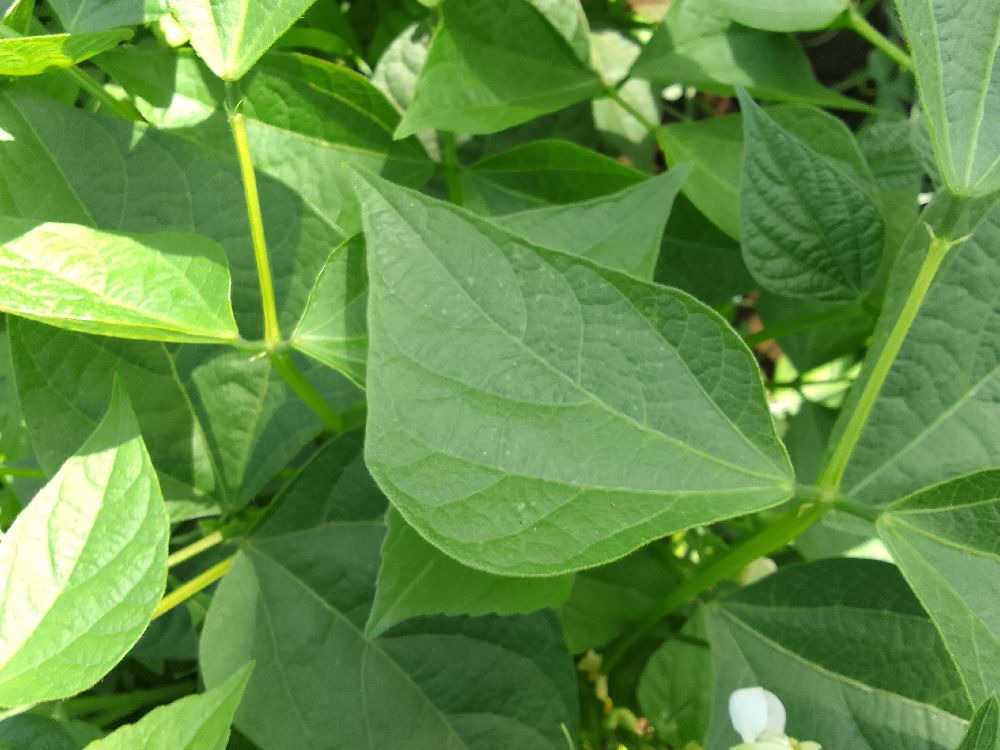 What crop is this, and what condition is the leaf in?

common bean, healthy
